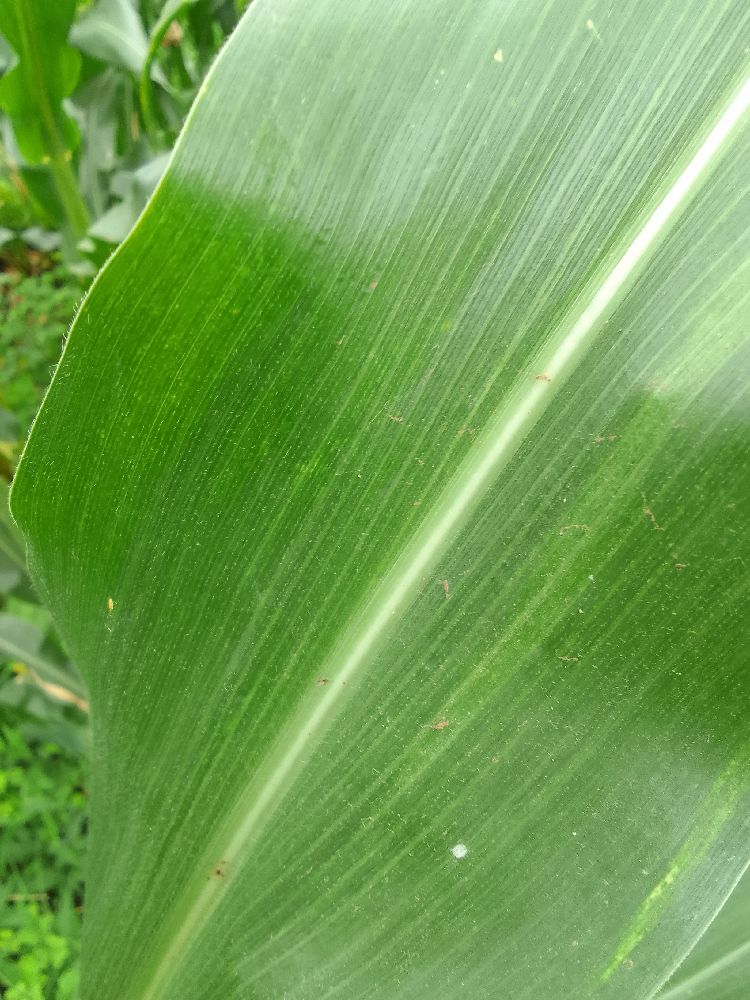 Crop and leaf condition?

maize, healthy
